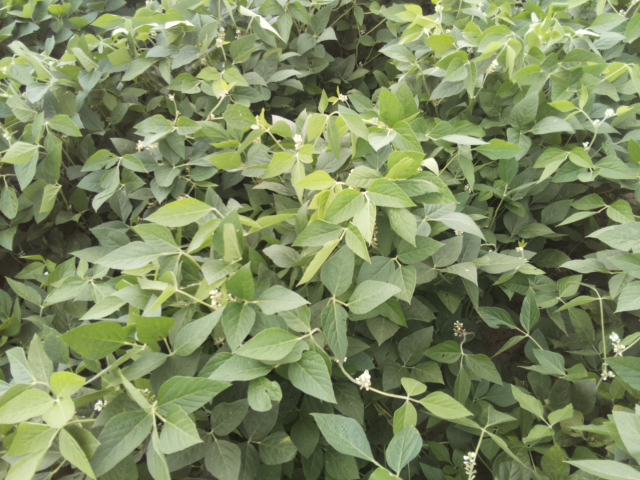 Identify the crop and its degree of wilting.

soybean, leaves with no wilting
